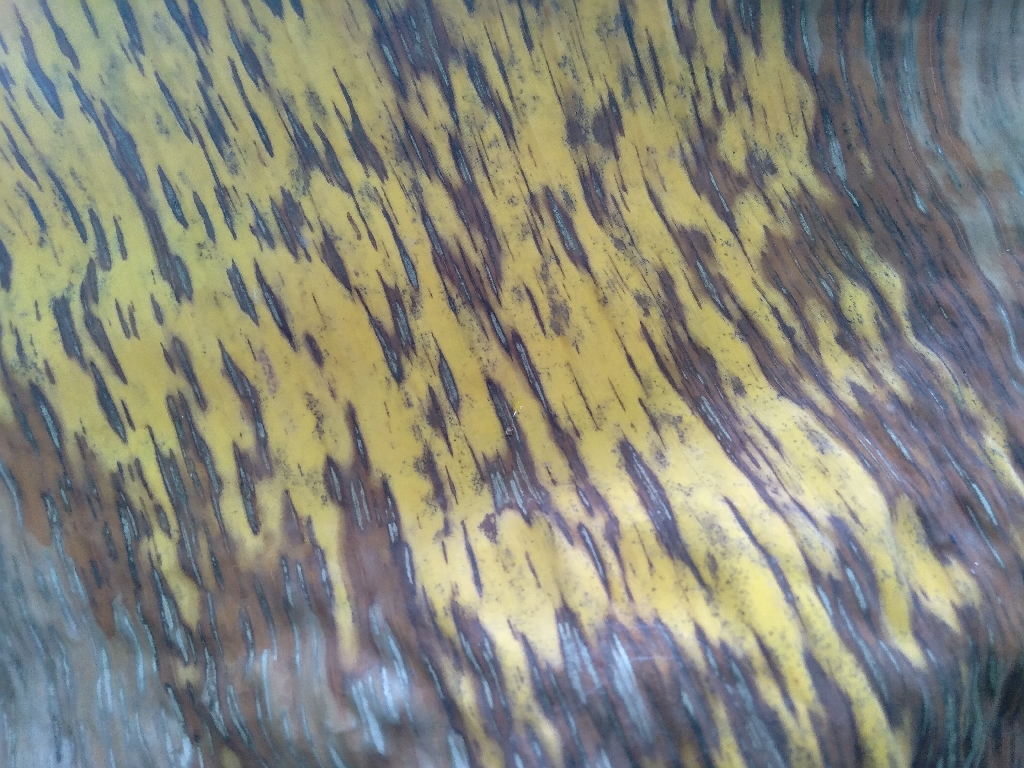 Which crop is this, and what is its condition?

banana, black sigatoka
